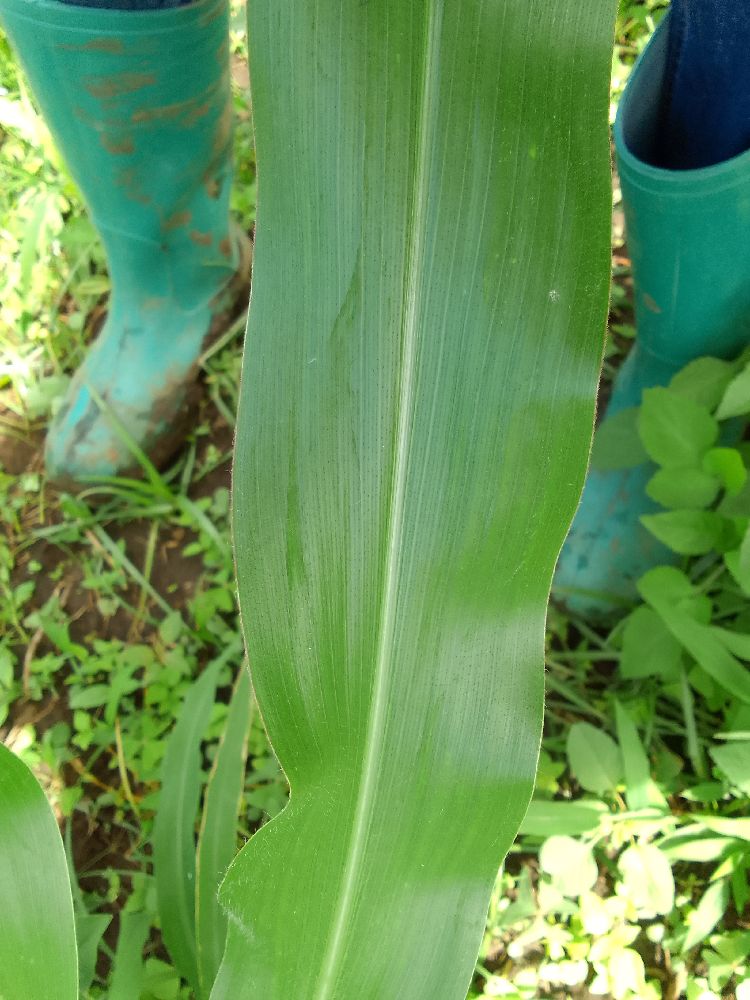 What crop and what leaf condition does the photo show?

maize, healthy
